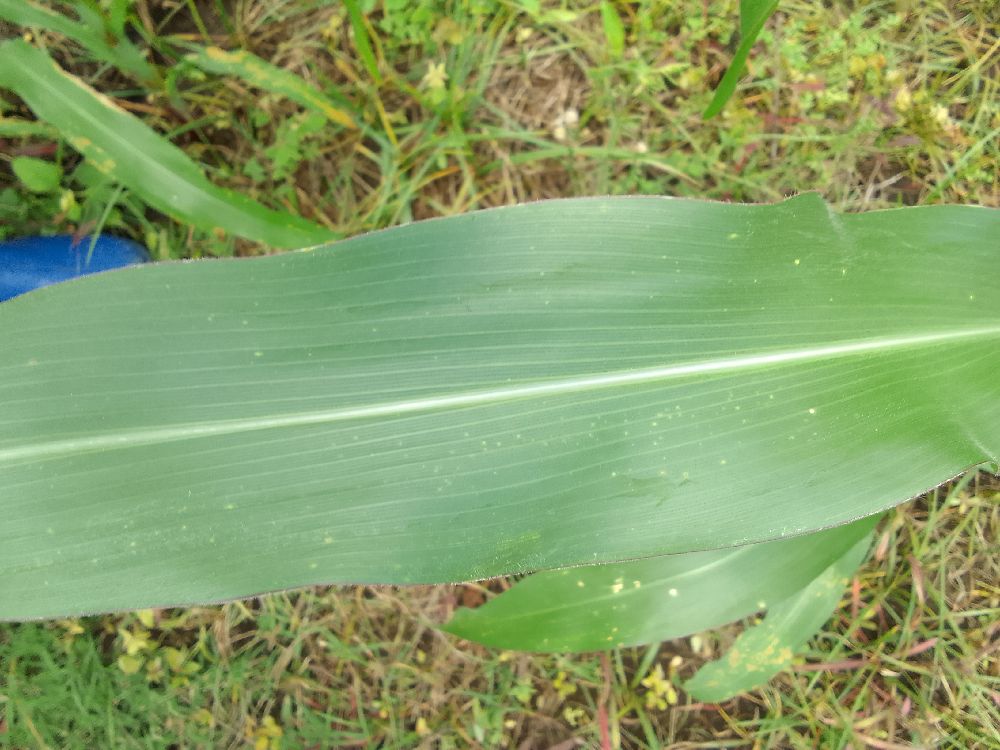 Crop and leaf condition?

maize, healthy
